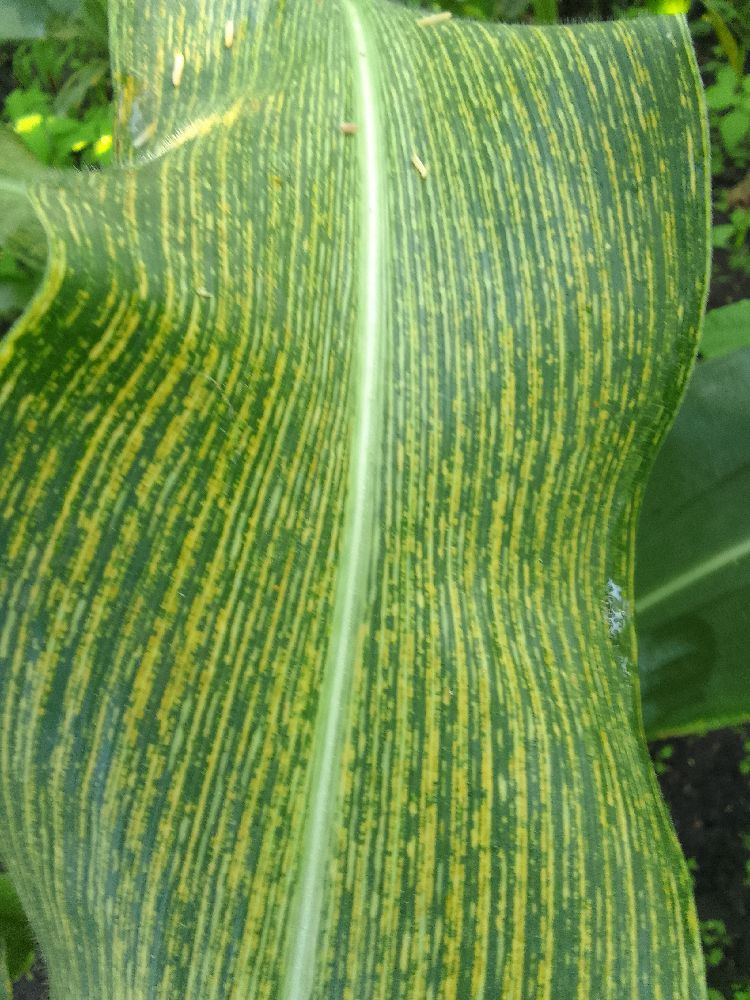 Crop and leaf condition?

maize, maize streak virus
